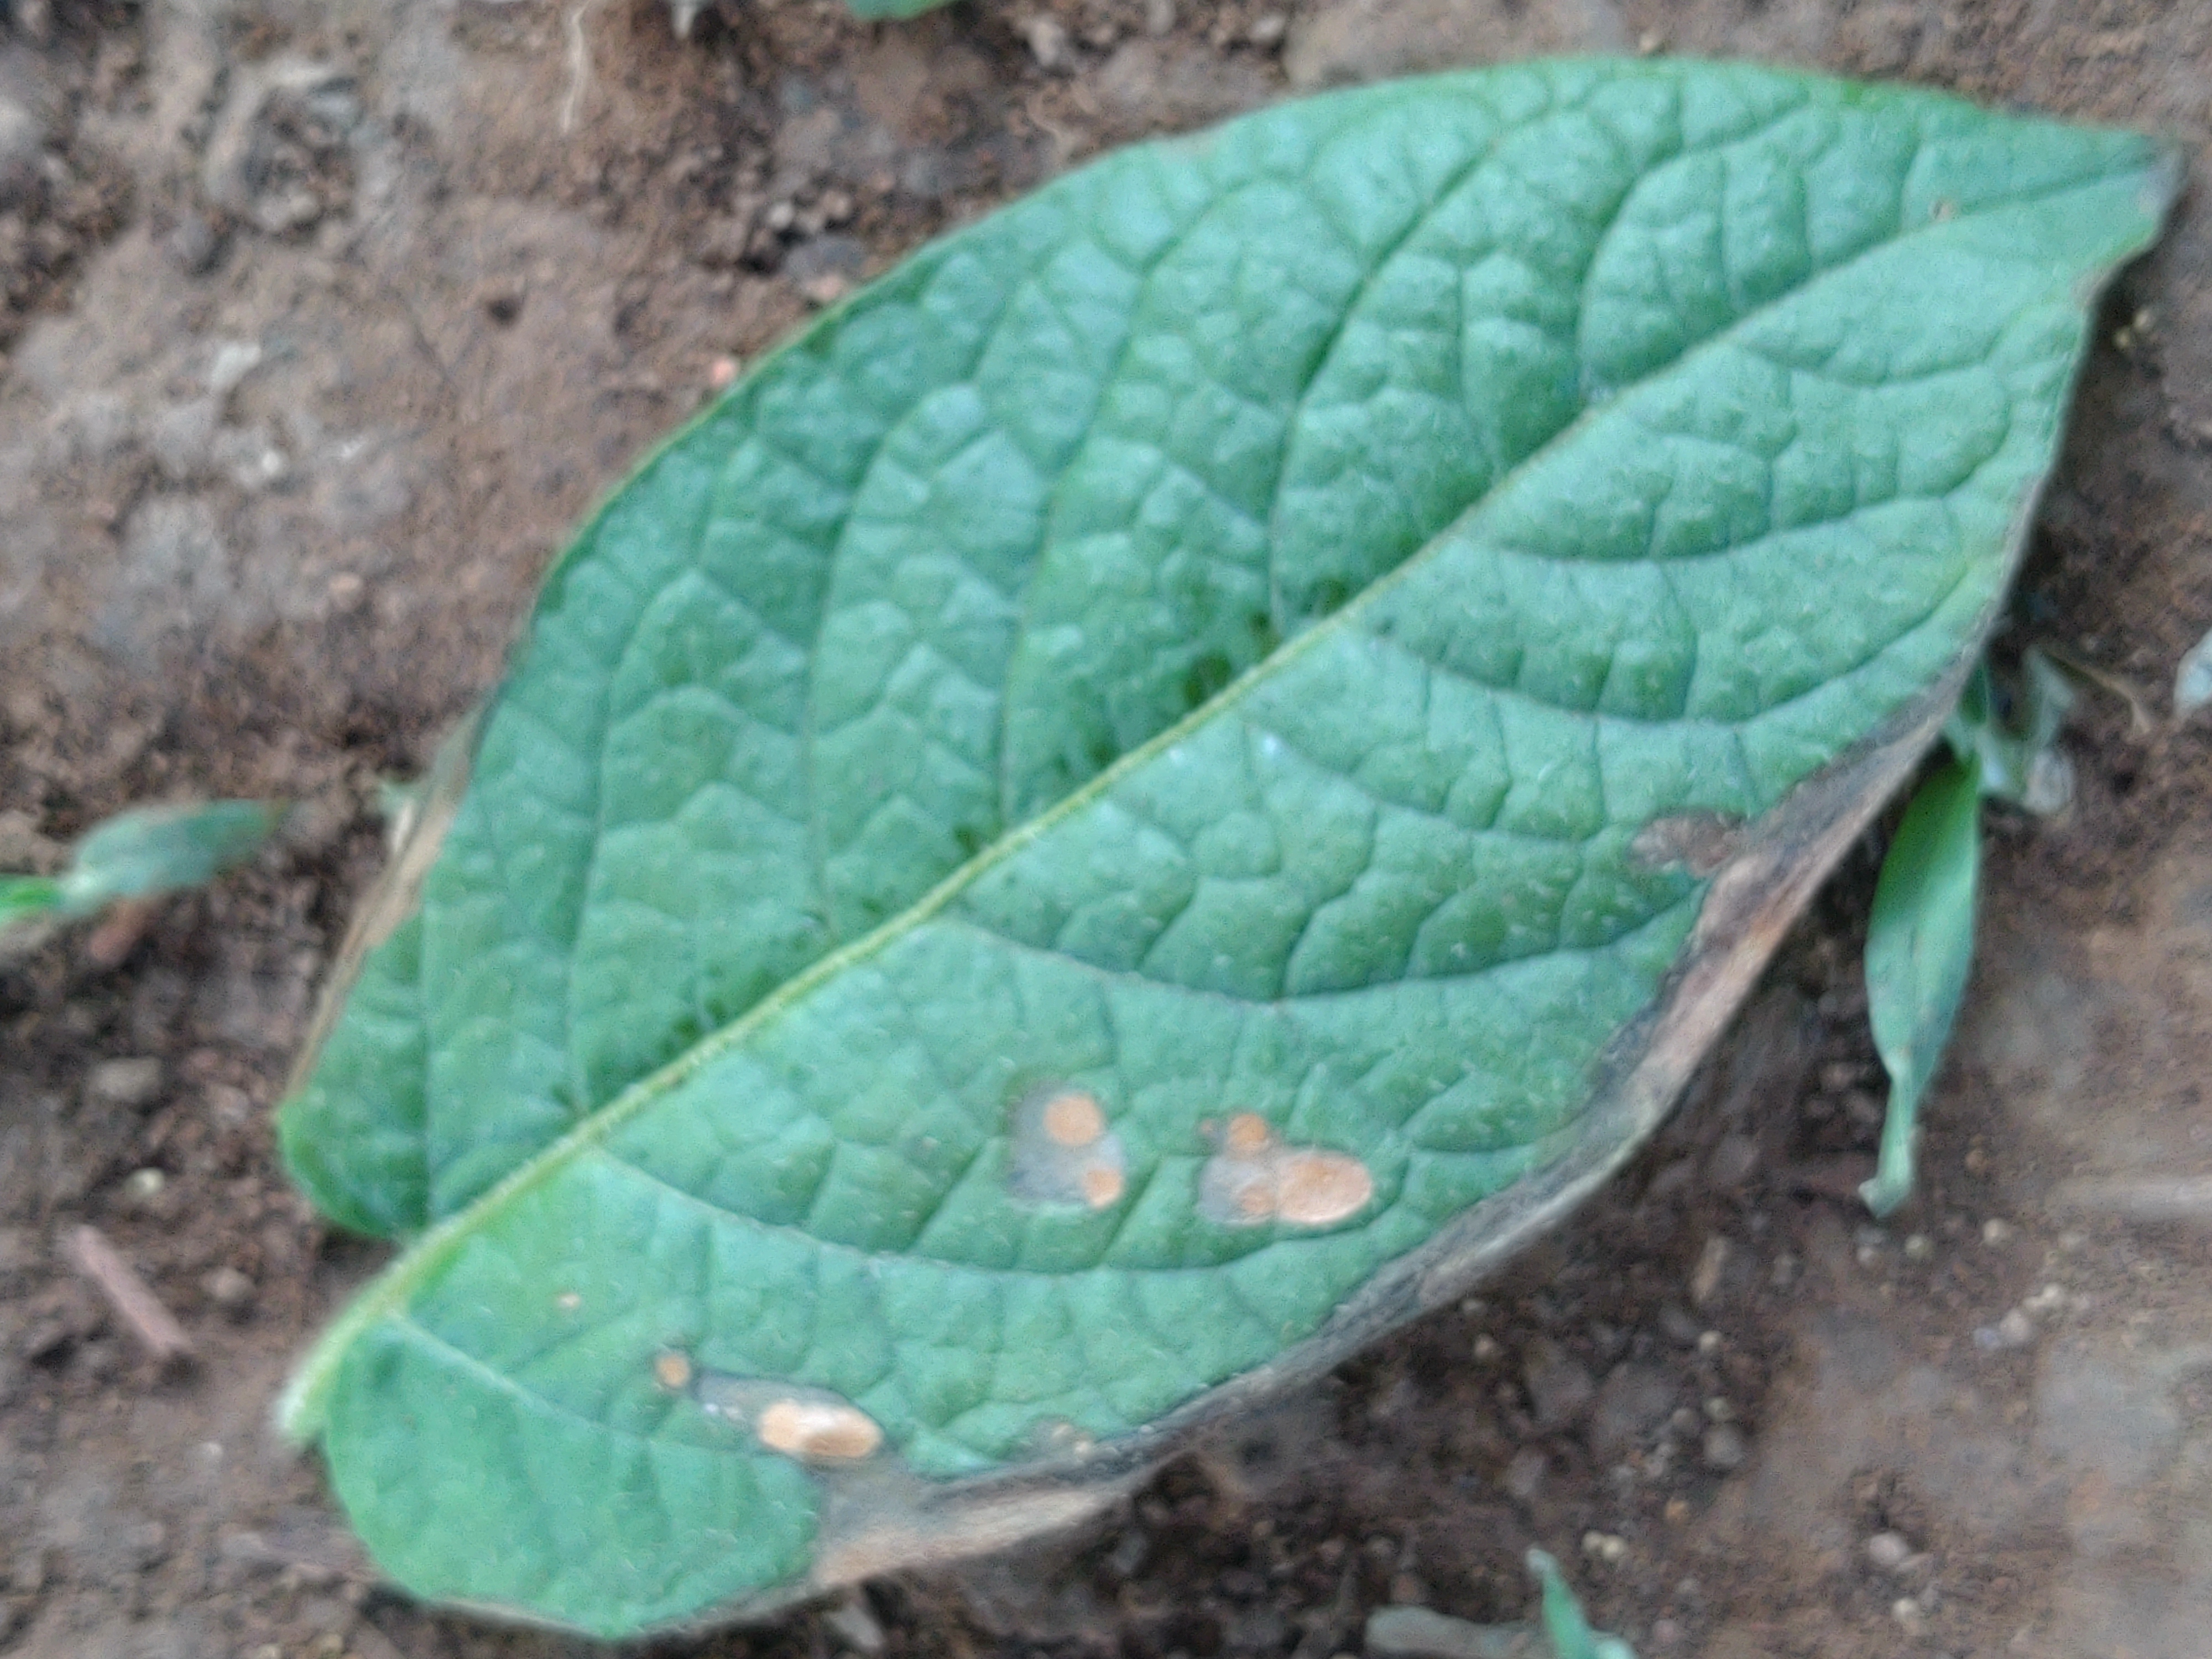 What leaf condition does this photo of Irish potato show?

early blight
